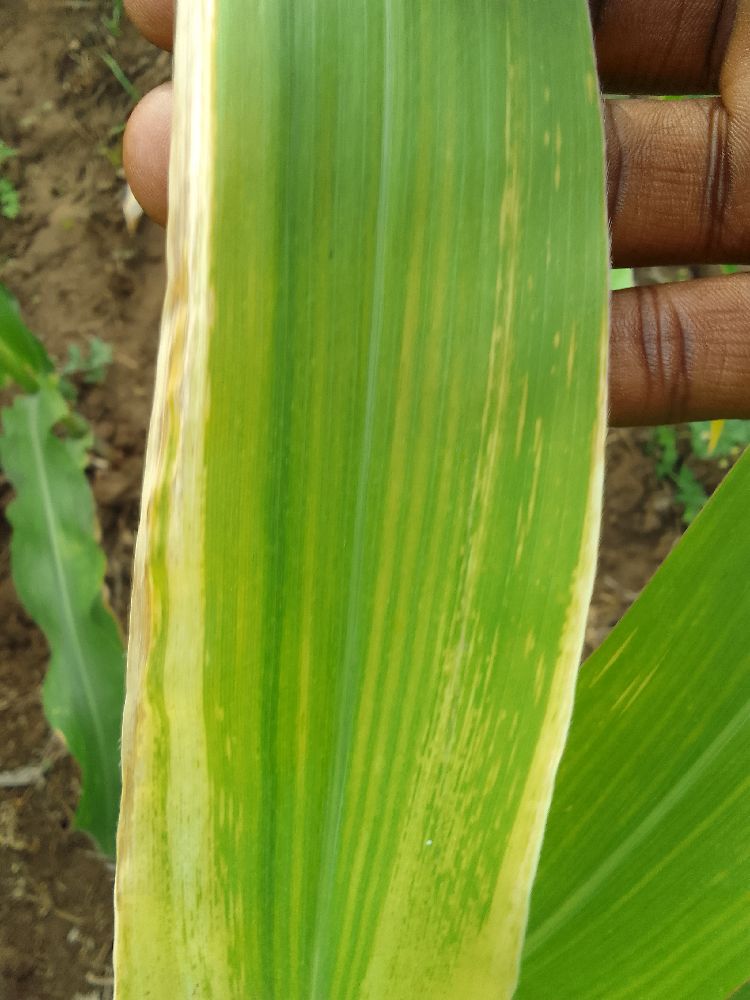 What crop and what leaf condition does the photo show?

maize, maize lethal necrosis
